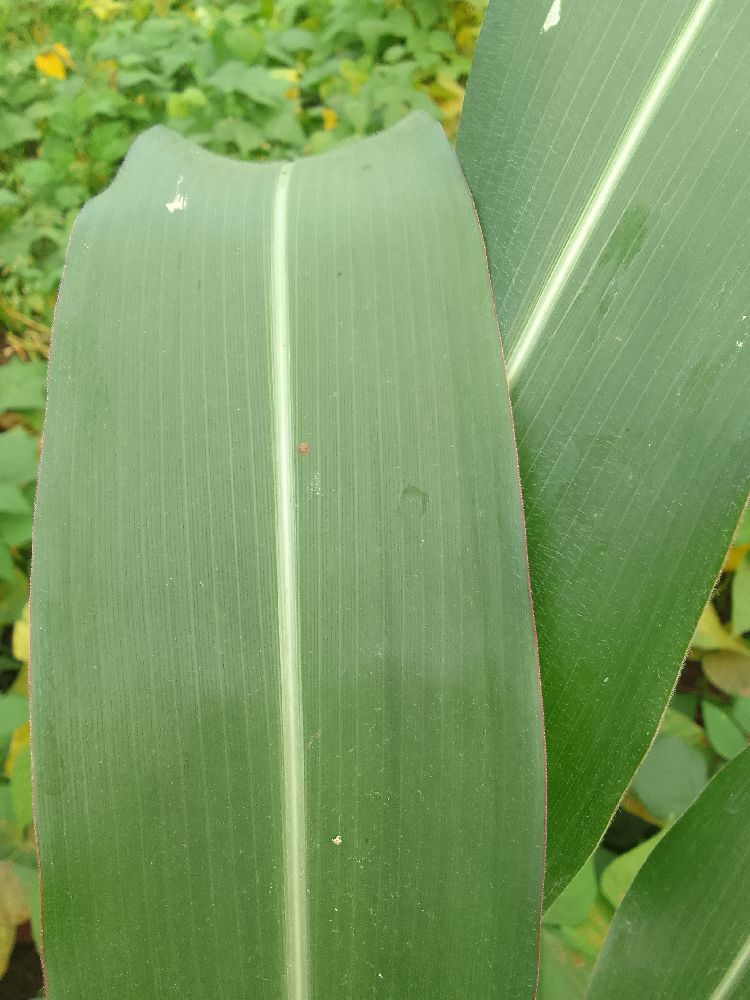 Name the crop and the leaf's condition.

maize, healthy
